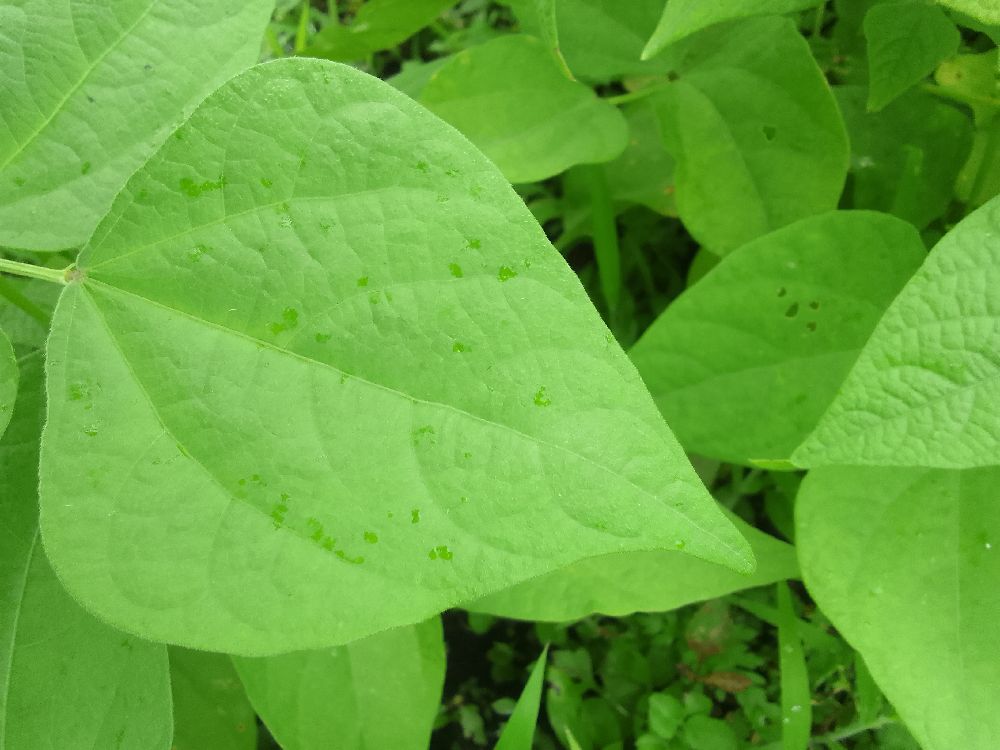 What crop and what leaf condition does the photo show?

common bean, healthy
